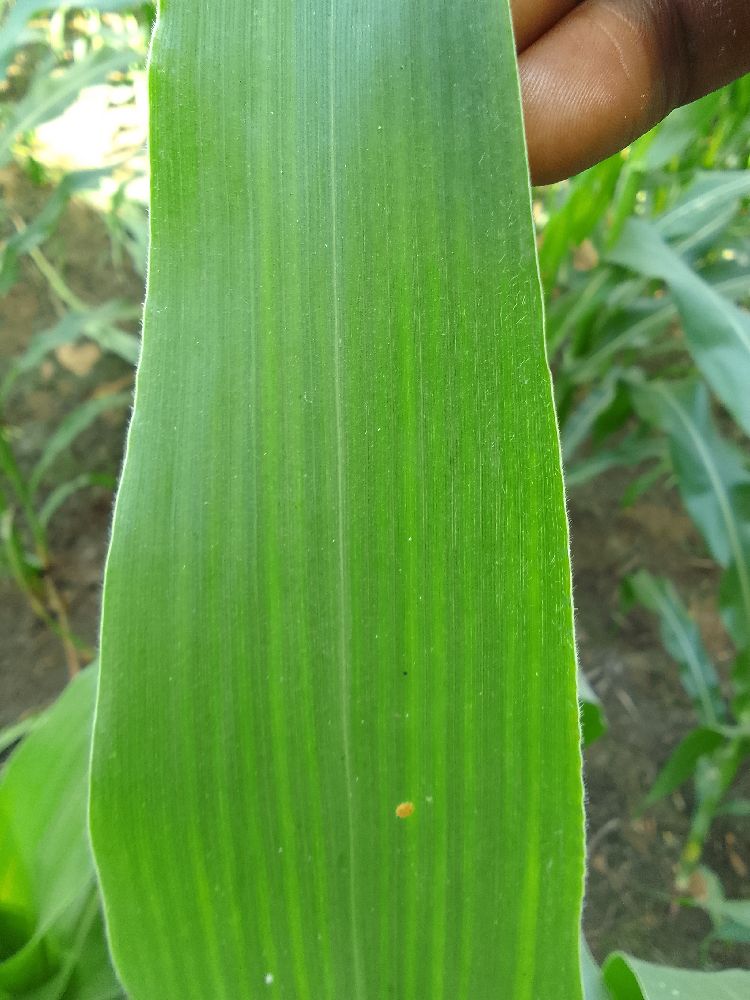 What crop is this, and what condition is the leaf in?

maize, healthy
